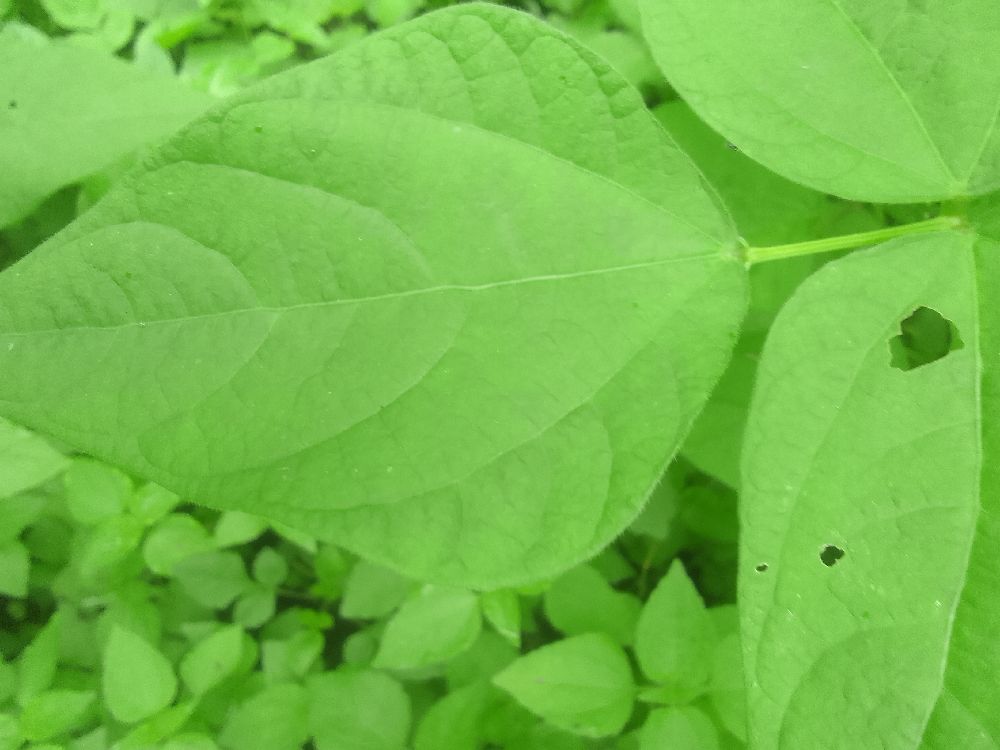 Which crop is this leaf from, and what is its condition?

common bean, healthy
